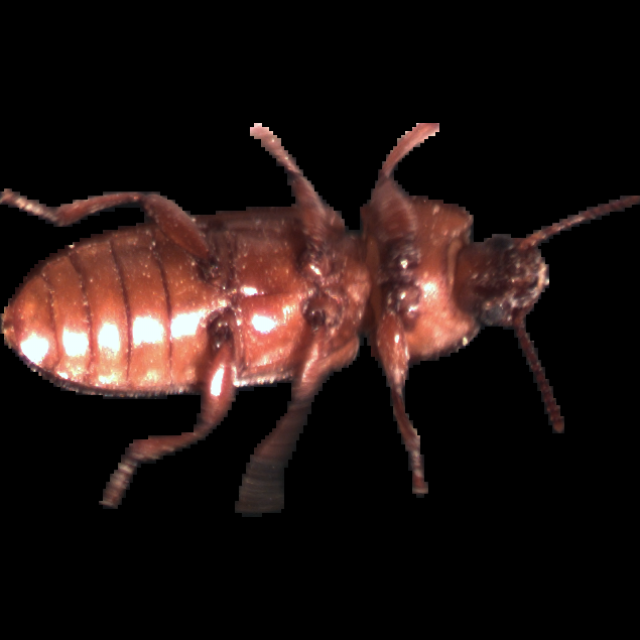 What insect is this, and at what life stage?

mealworm beetle
